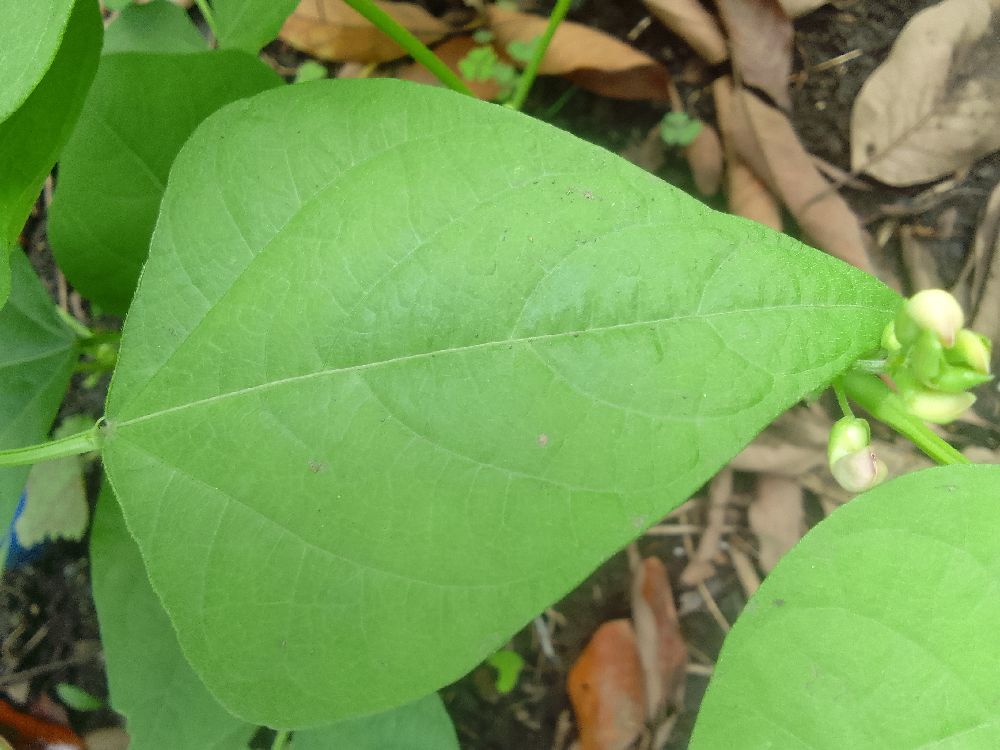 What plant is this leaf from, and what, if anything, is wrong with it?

common bean, healthy
